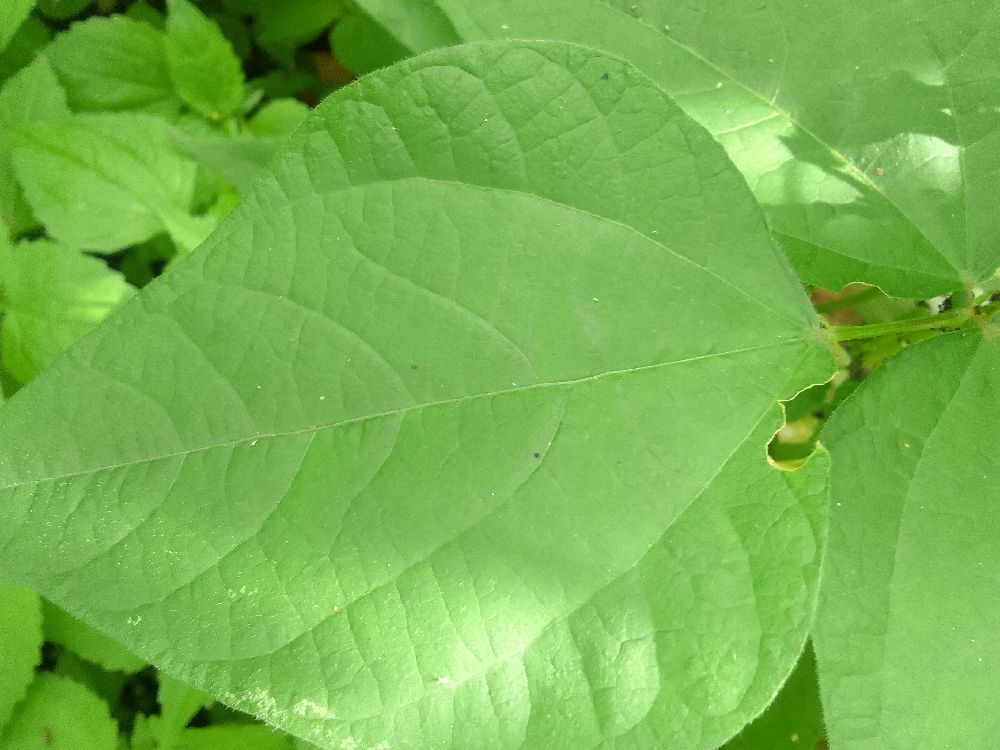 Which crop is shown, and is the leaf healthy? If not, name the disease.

common bean, healthy
